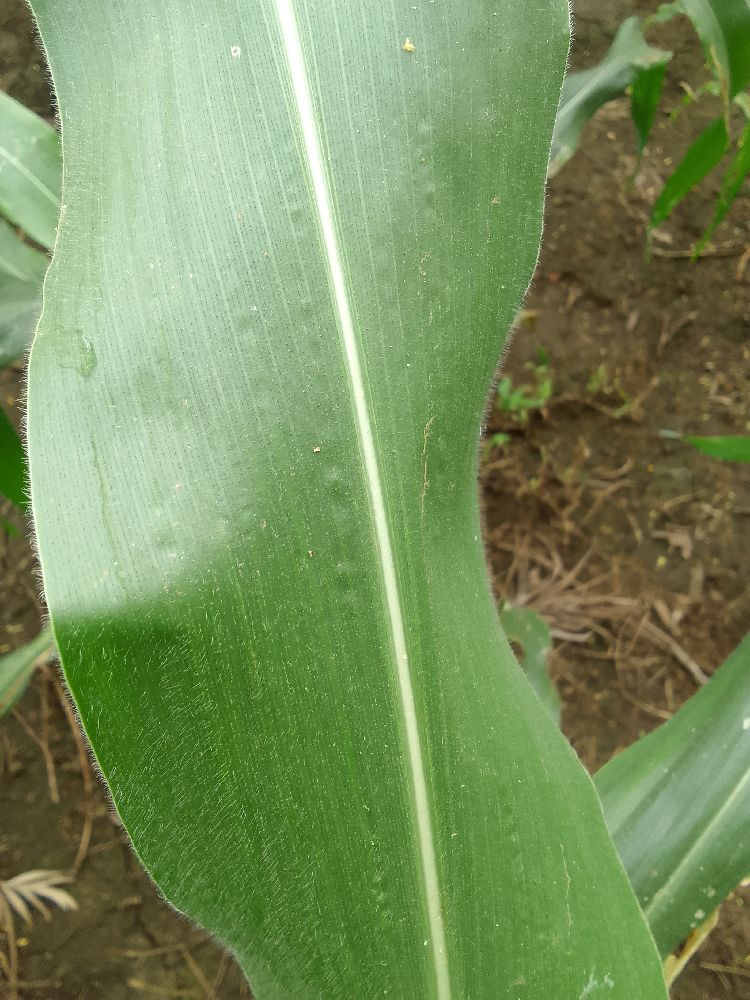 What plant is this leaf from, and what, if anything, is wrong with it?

maize, healthy
